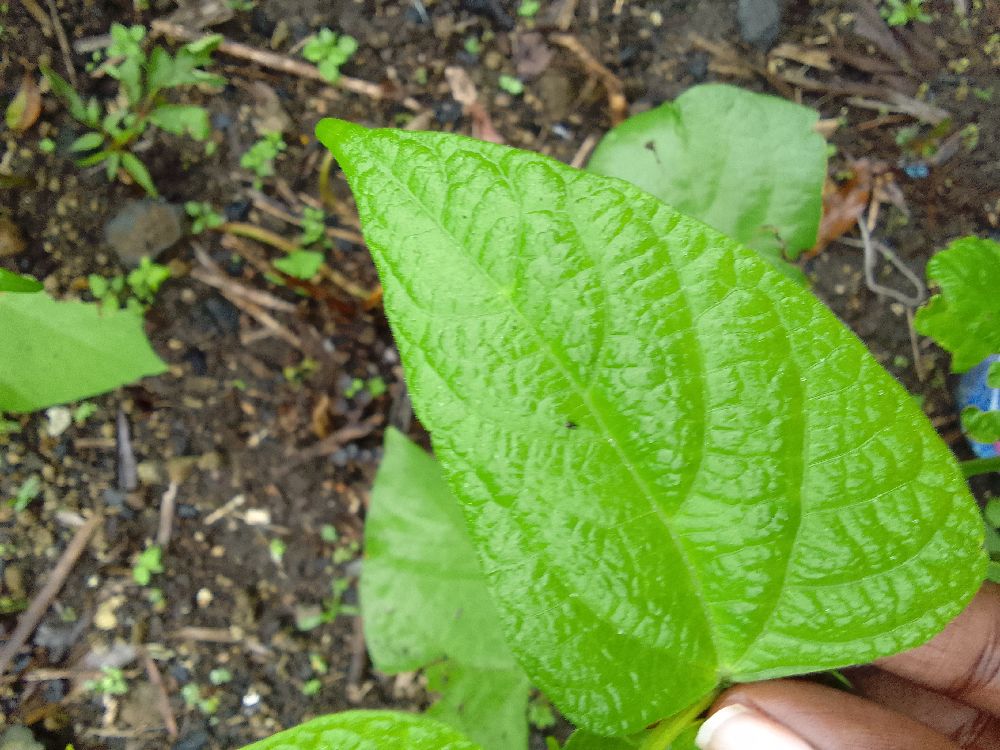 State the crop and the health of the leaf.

common bean, healthy
